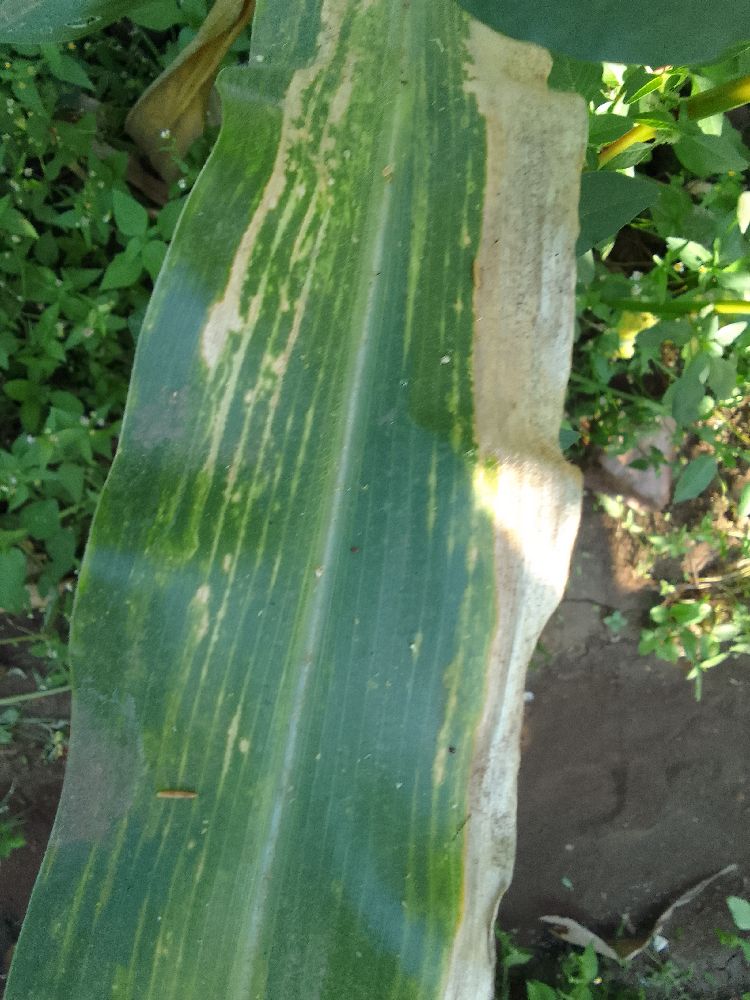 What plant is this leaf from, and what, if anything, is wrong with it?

maize, maize lethal necrosis
